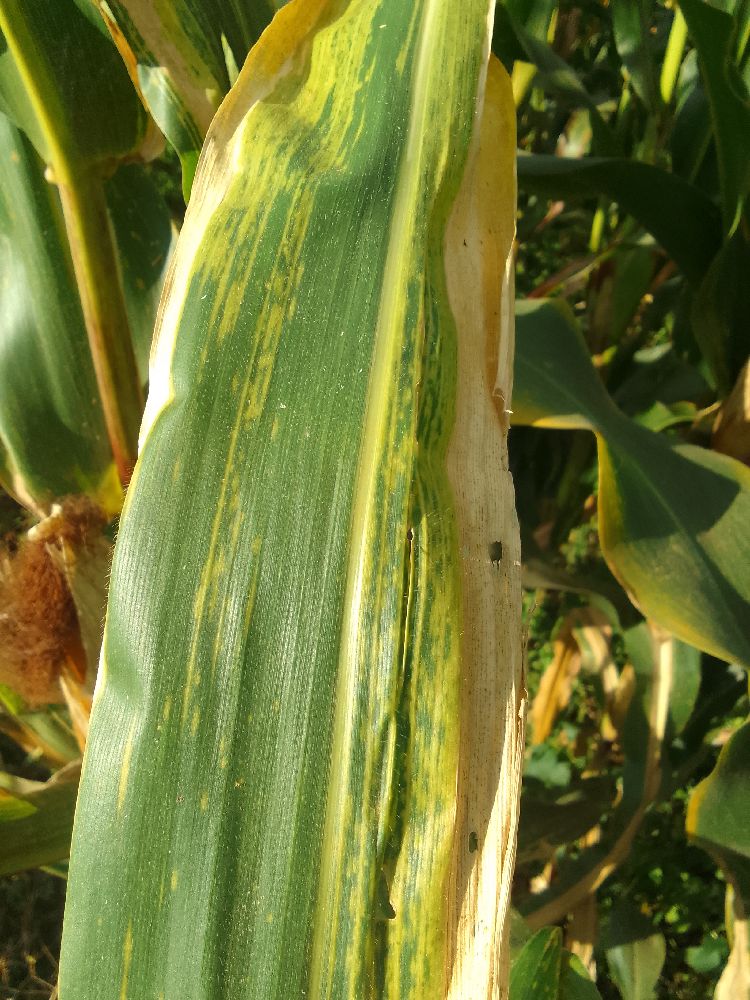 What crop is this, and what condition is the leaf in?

maize, maize lethal necrosis
